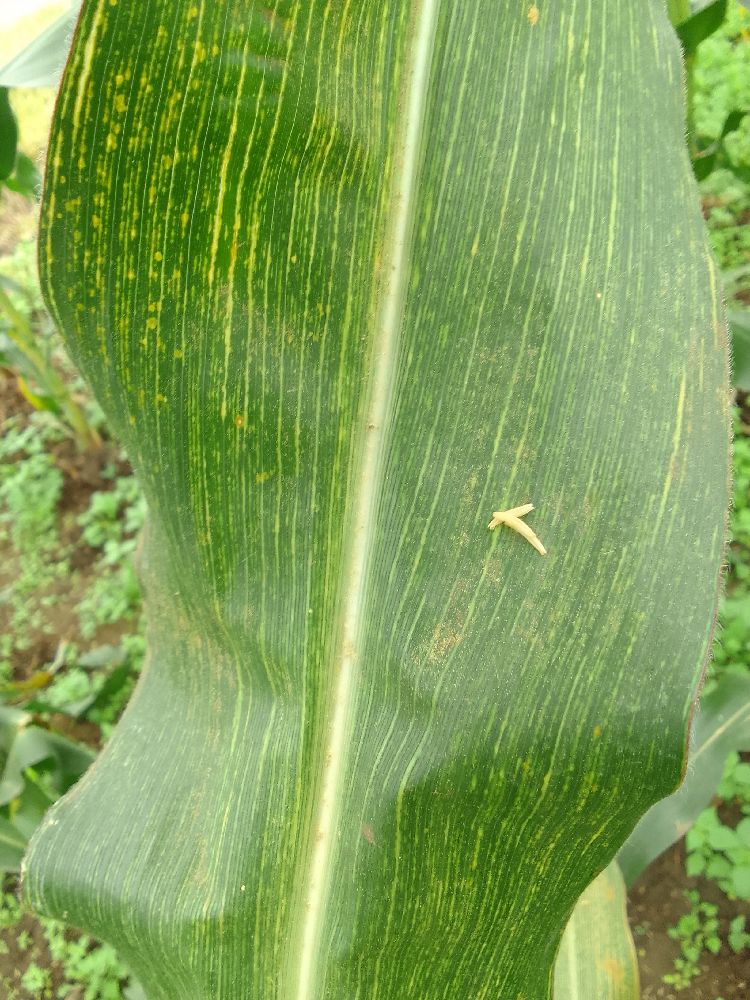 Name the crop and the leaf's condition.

maize, maize streak virus
